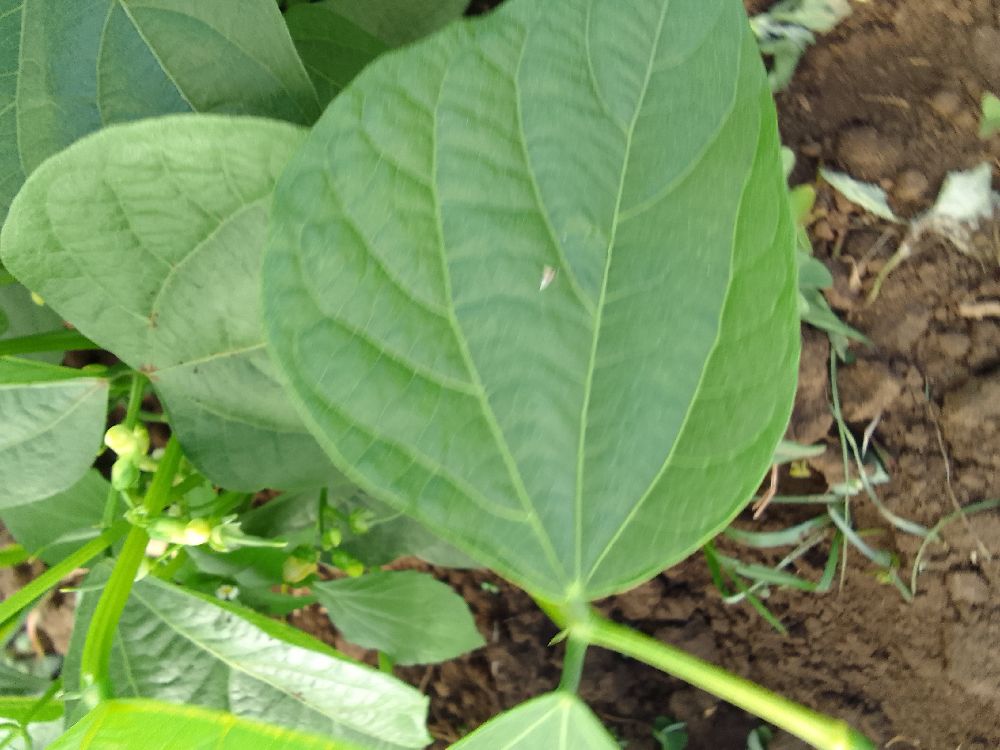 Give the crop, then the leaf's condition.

common bean, healthy
